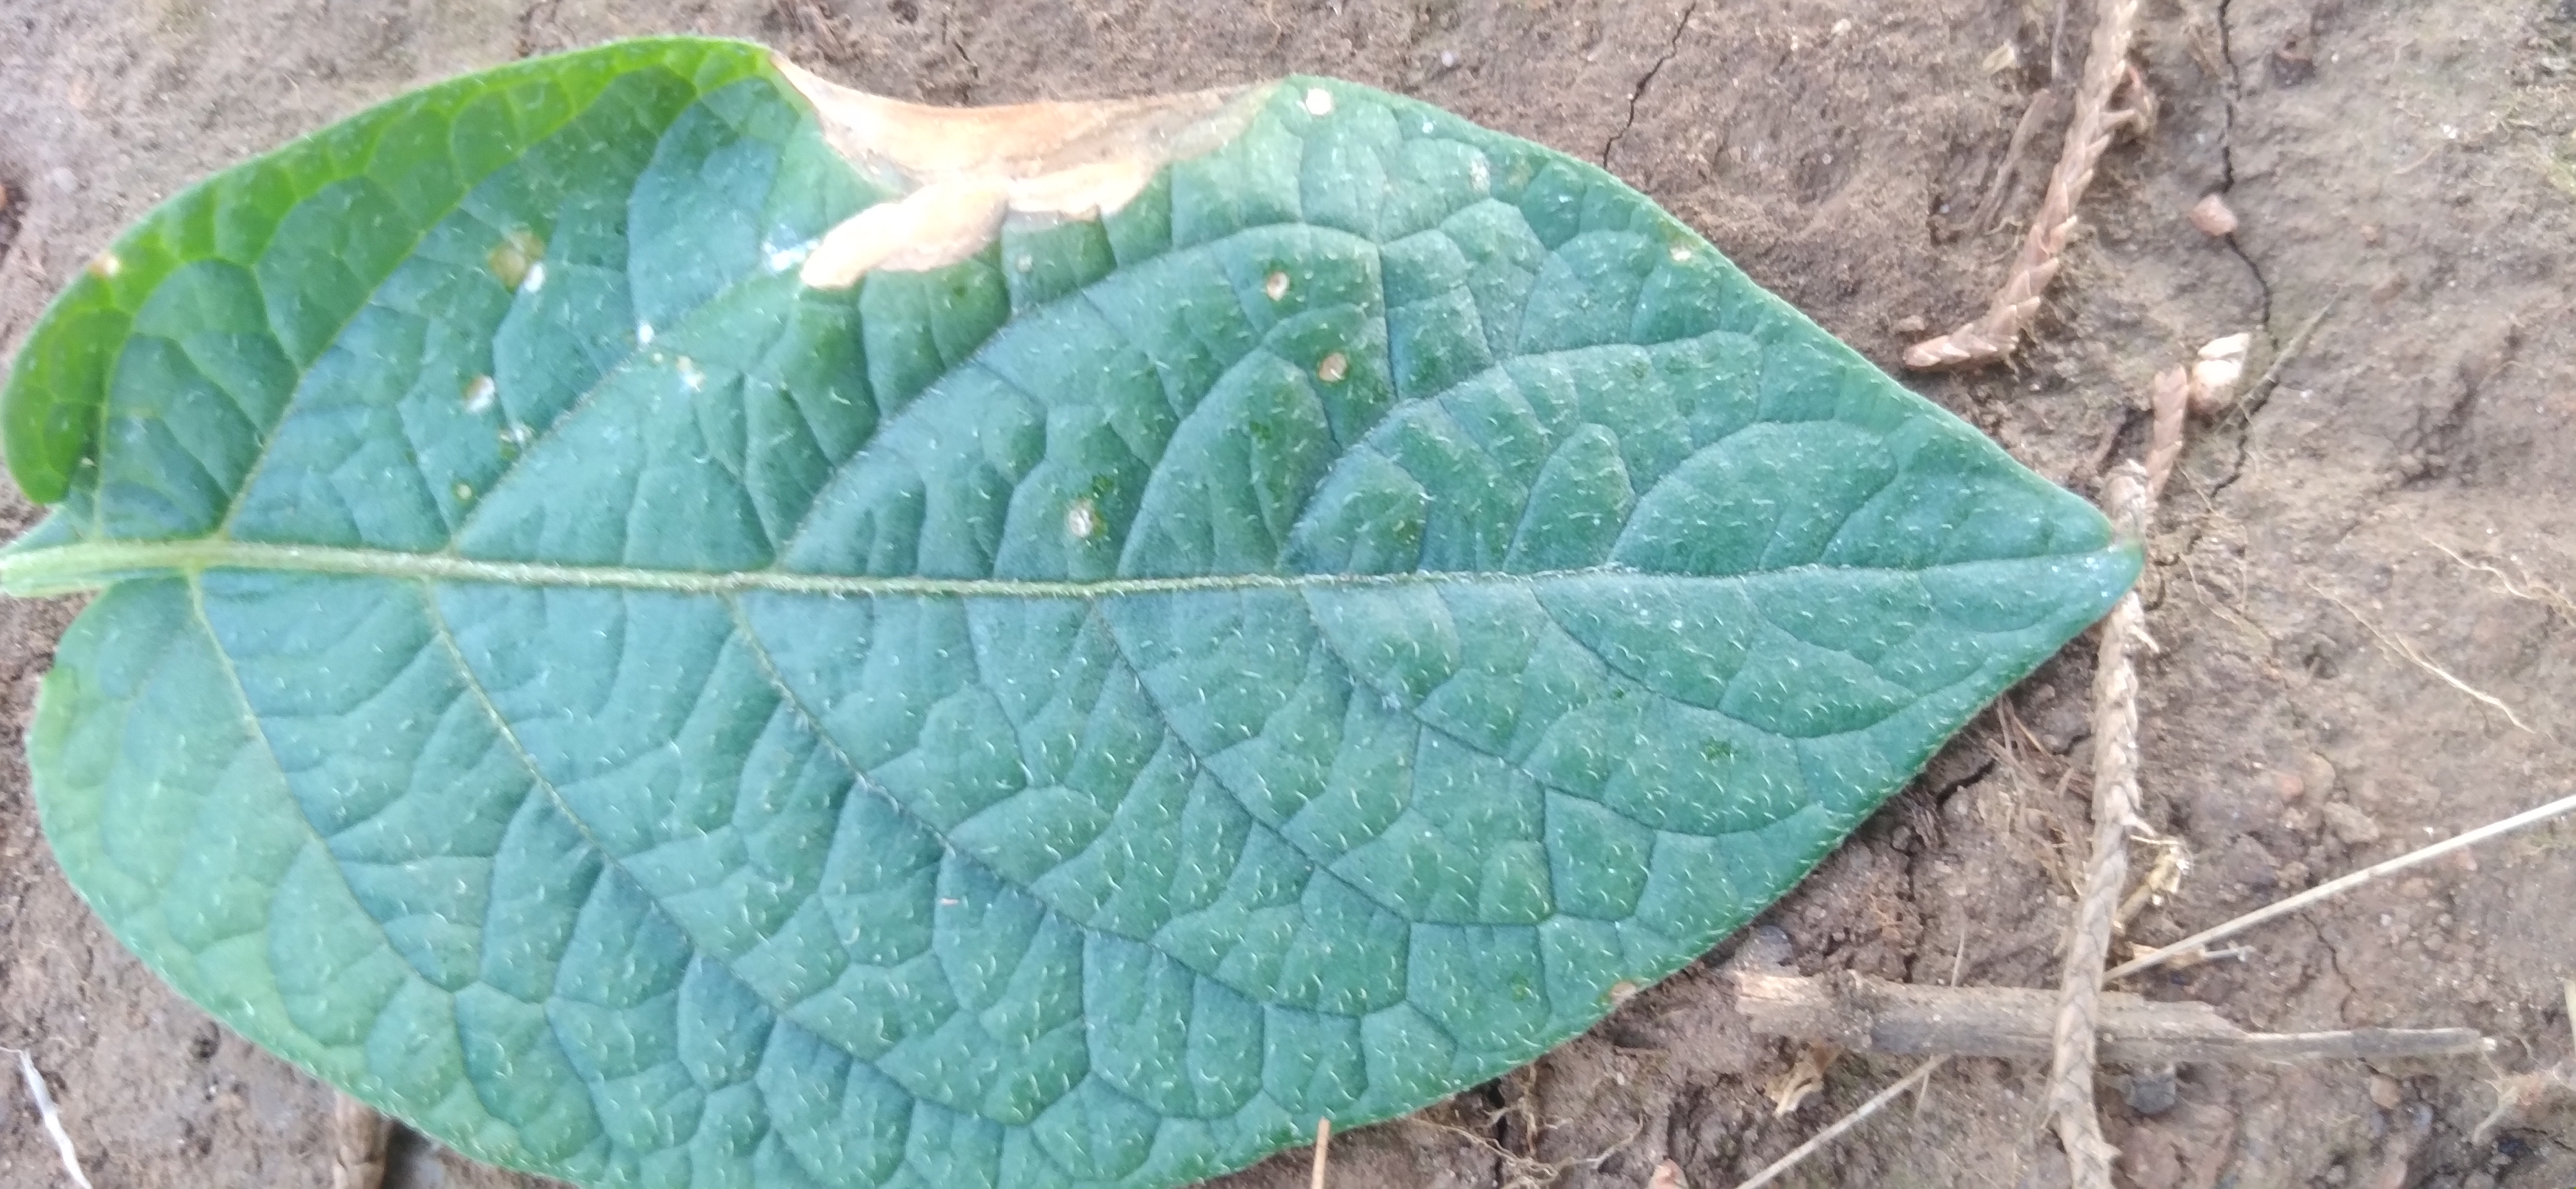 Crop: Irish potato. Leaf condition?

early blight
